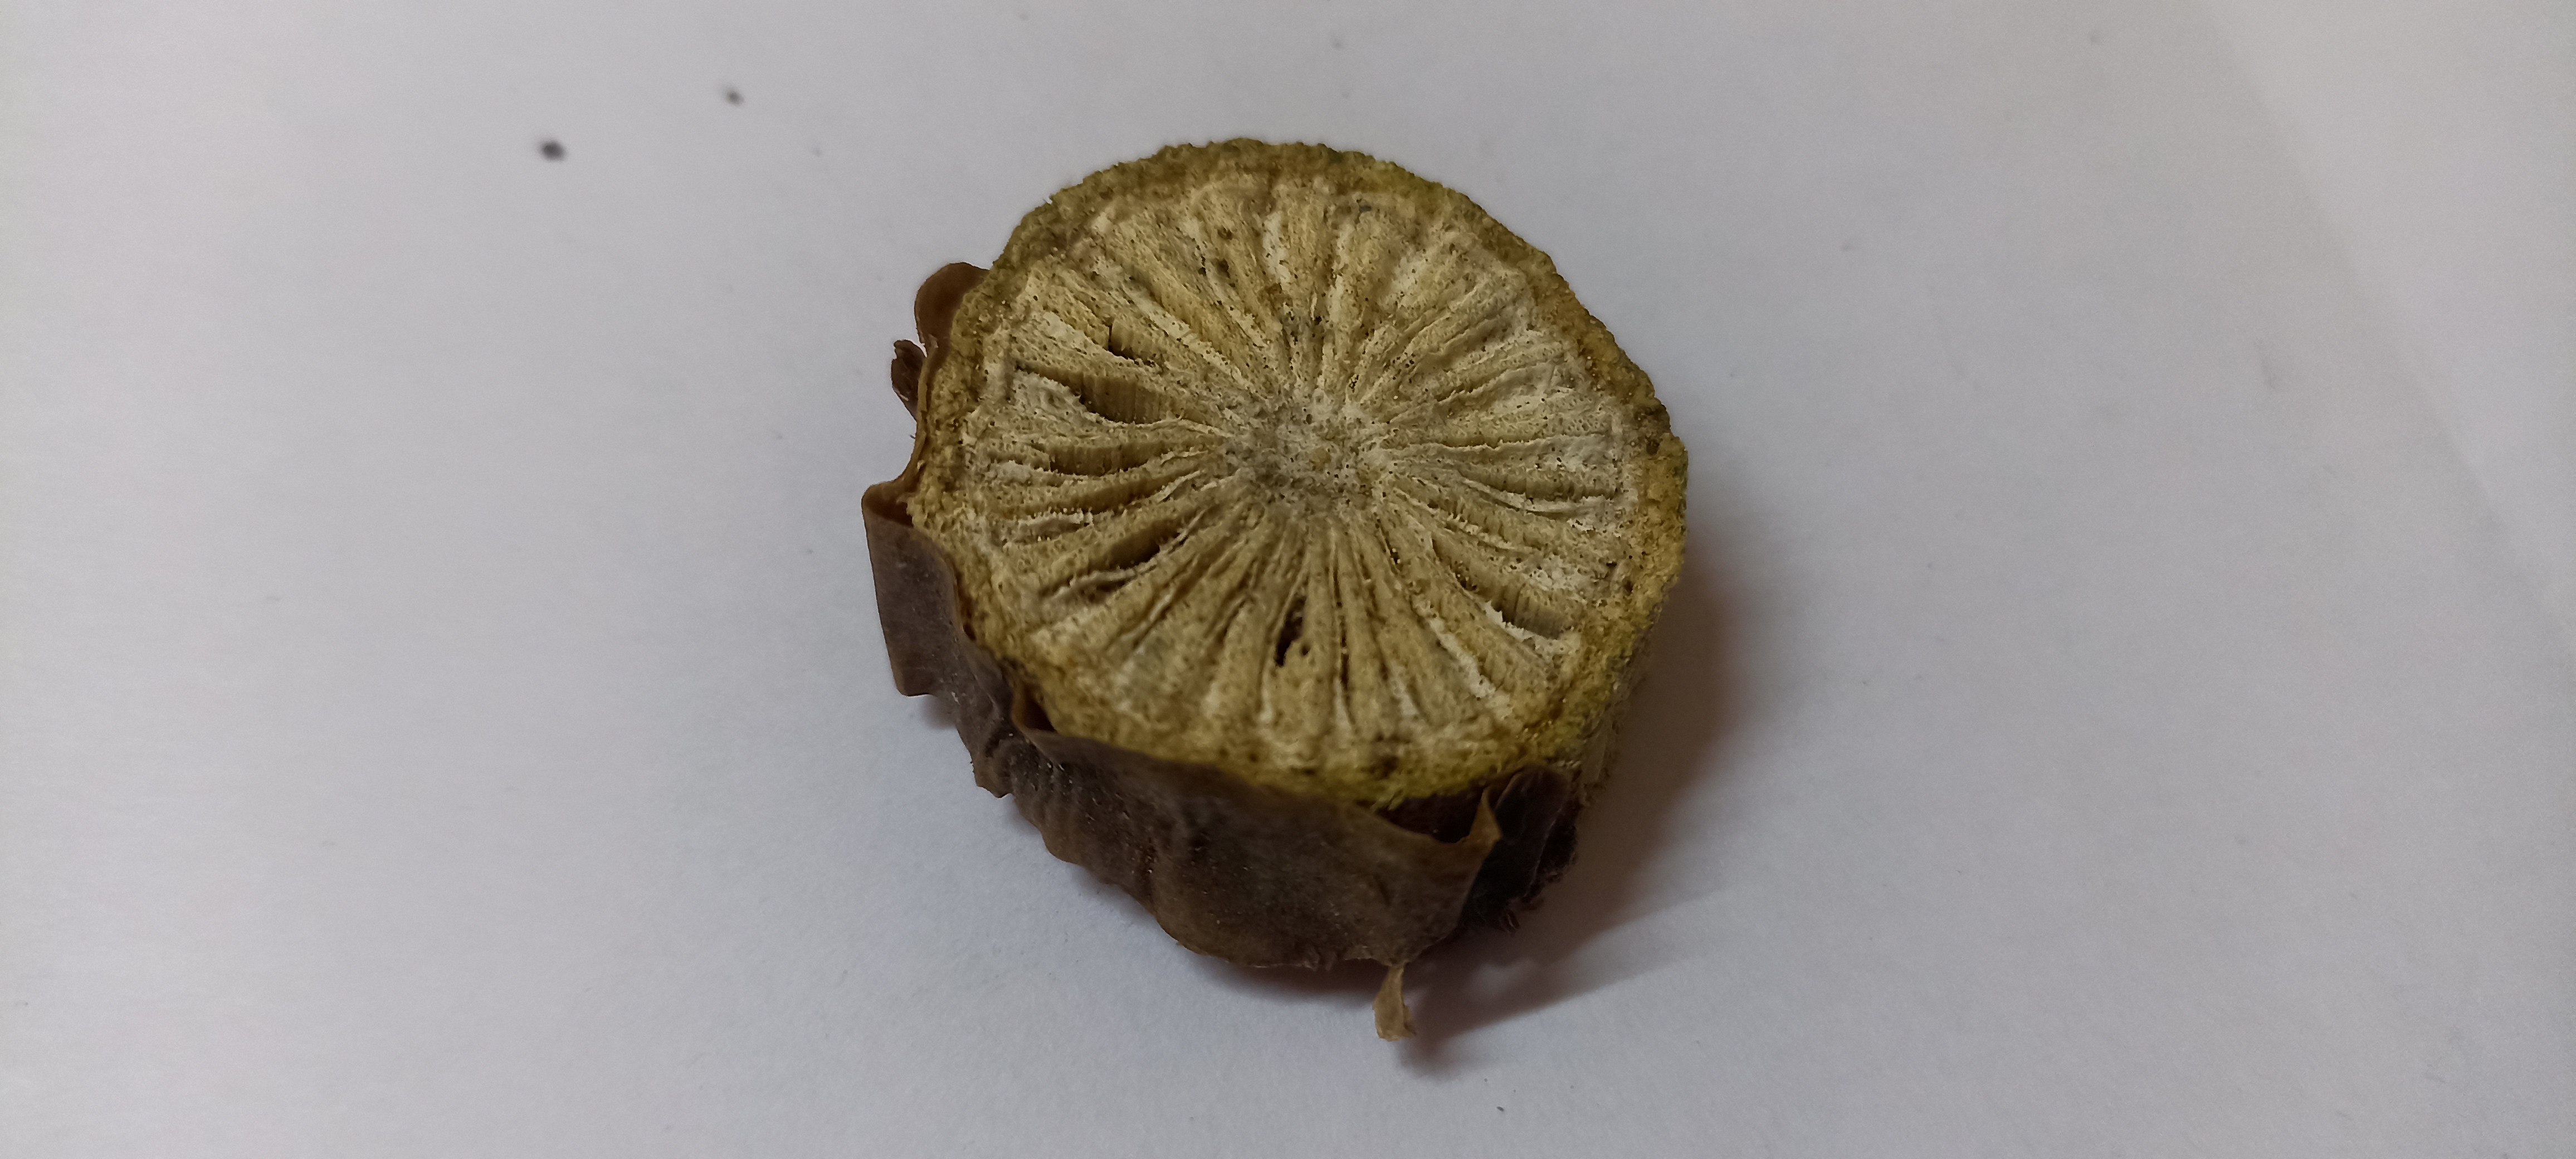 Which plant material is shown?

gulvel
